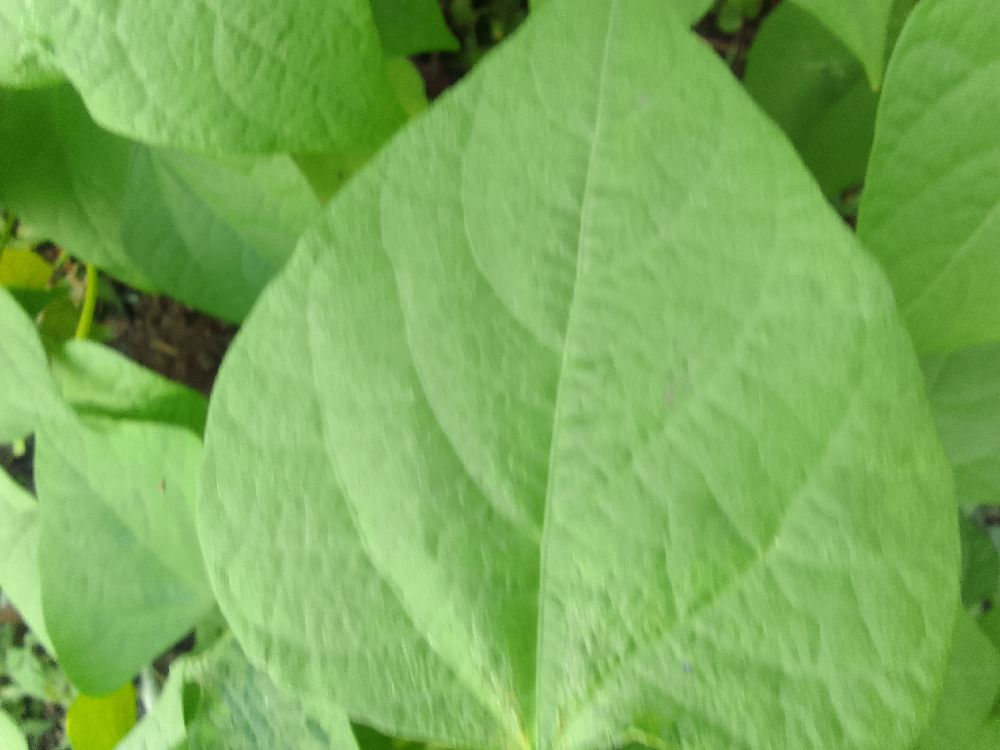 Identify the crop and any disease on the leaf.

common bean, healthy
